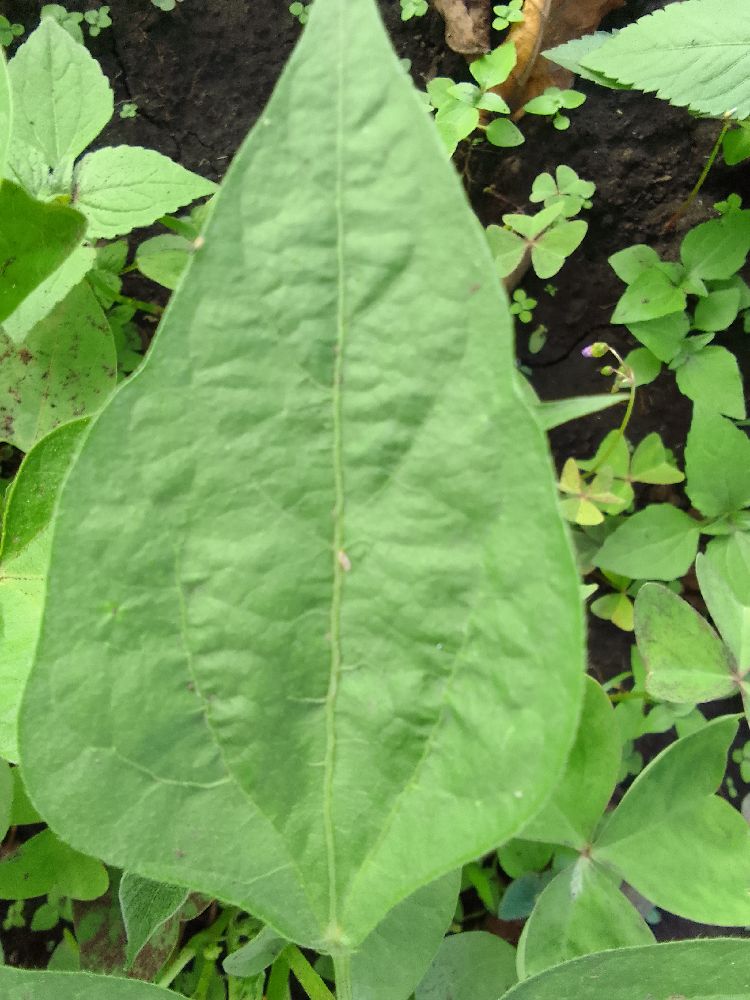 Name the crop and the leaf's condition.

common bean, healthy
